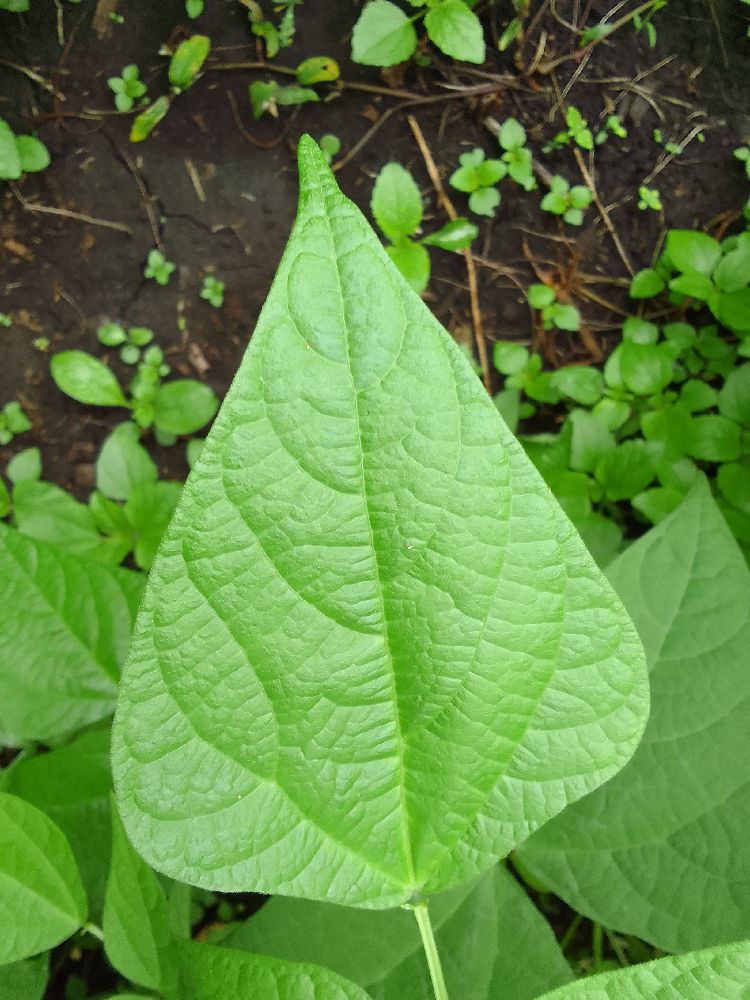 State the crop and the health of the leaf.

common bean, healthy
